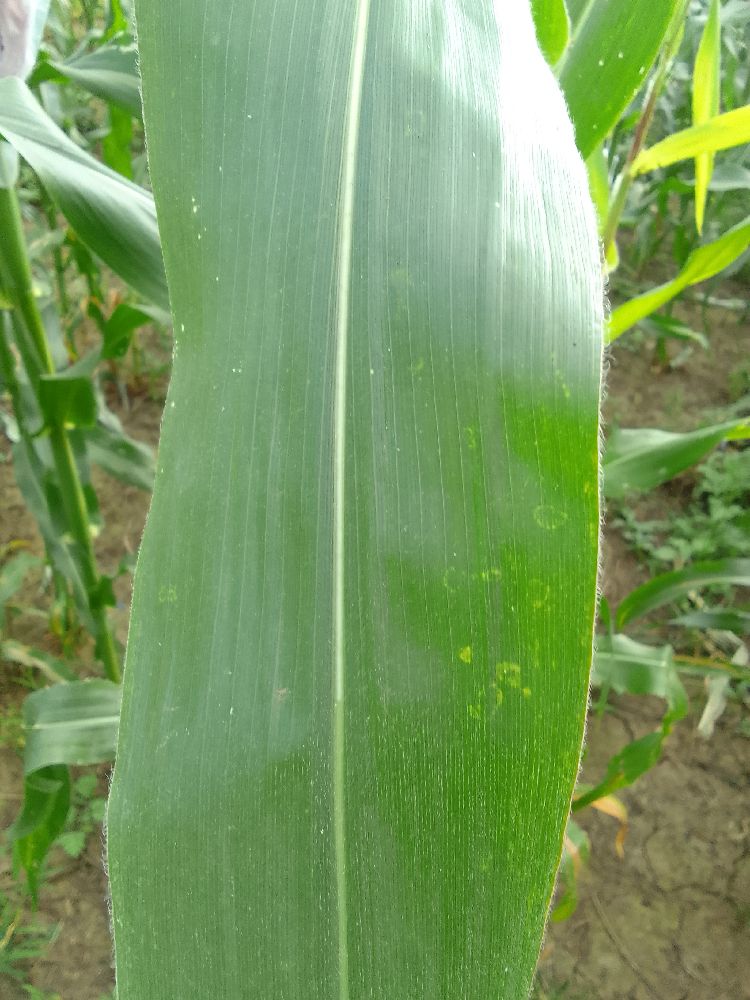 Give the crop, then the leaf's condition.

maize, healthy
